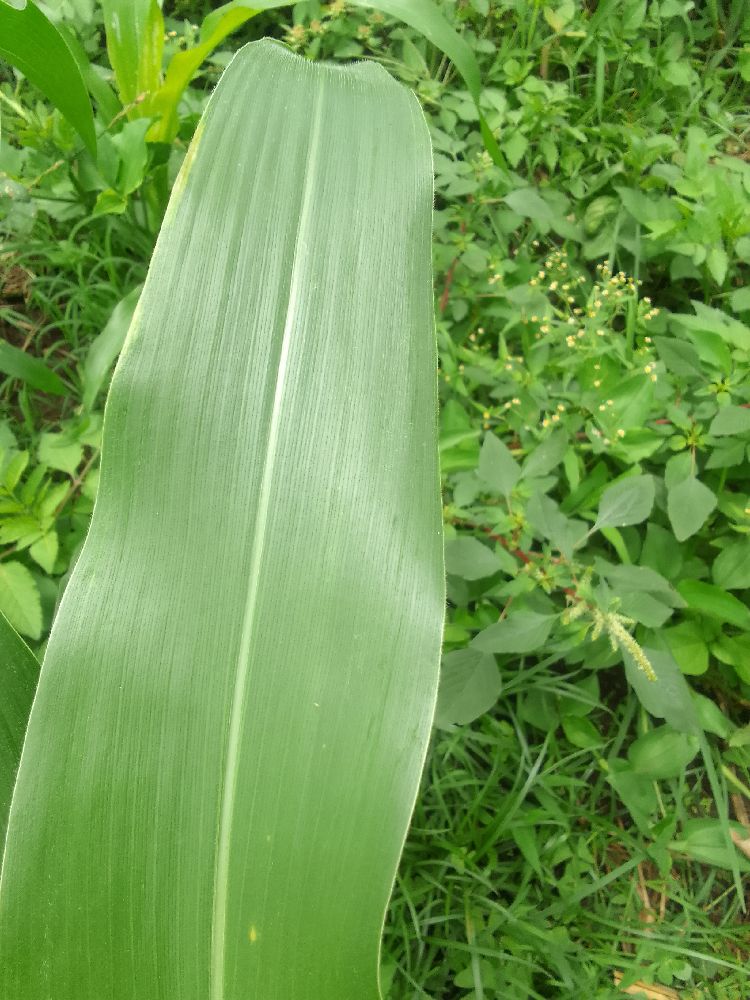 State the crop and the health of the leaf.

maize, healthy
